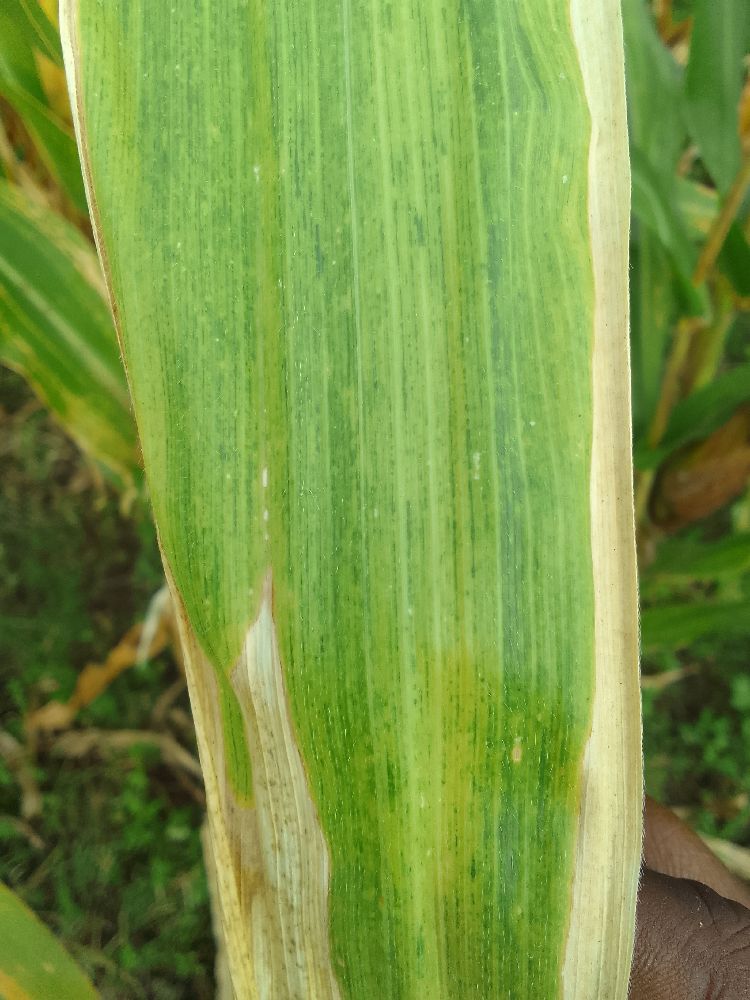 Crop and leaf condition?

maize, maize lethal necrosis
